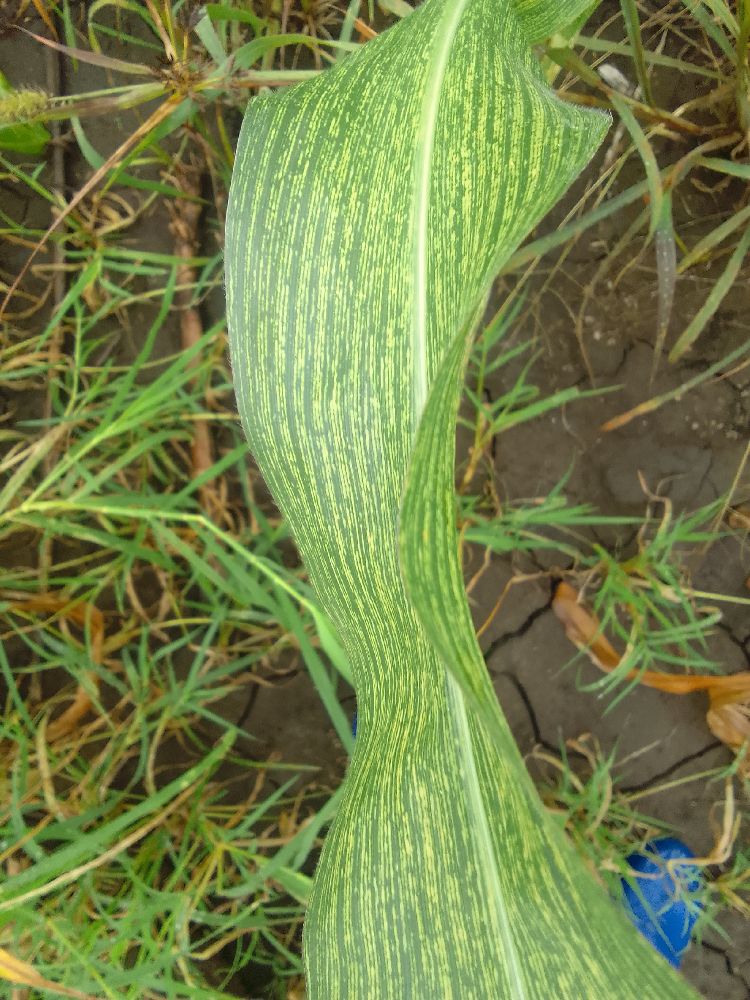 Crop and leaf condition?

maize, maize streak virus
